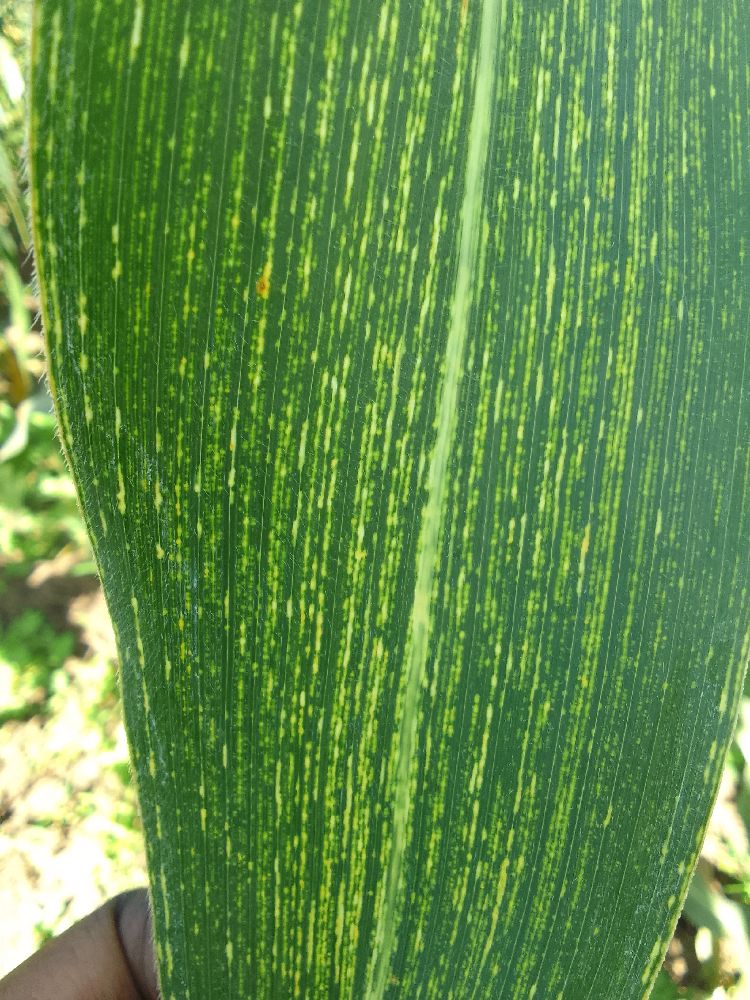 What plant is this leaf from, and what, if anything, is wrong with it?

maize, maize streak virus
